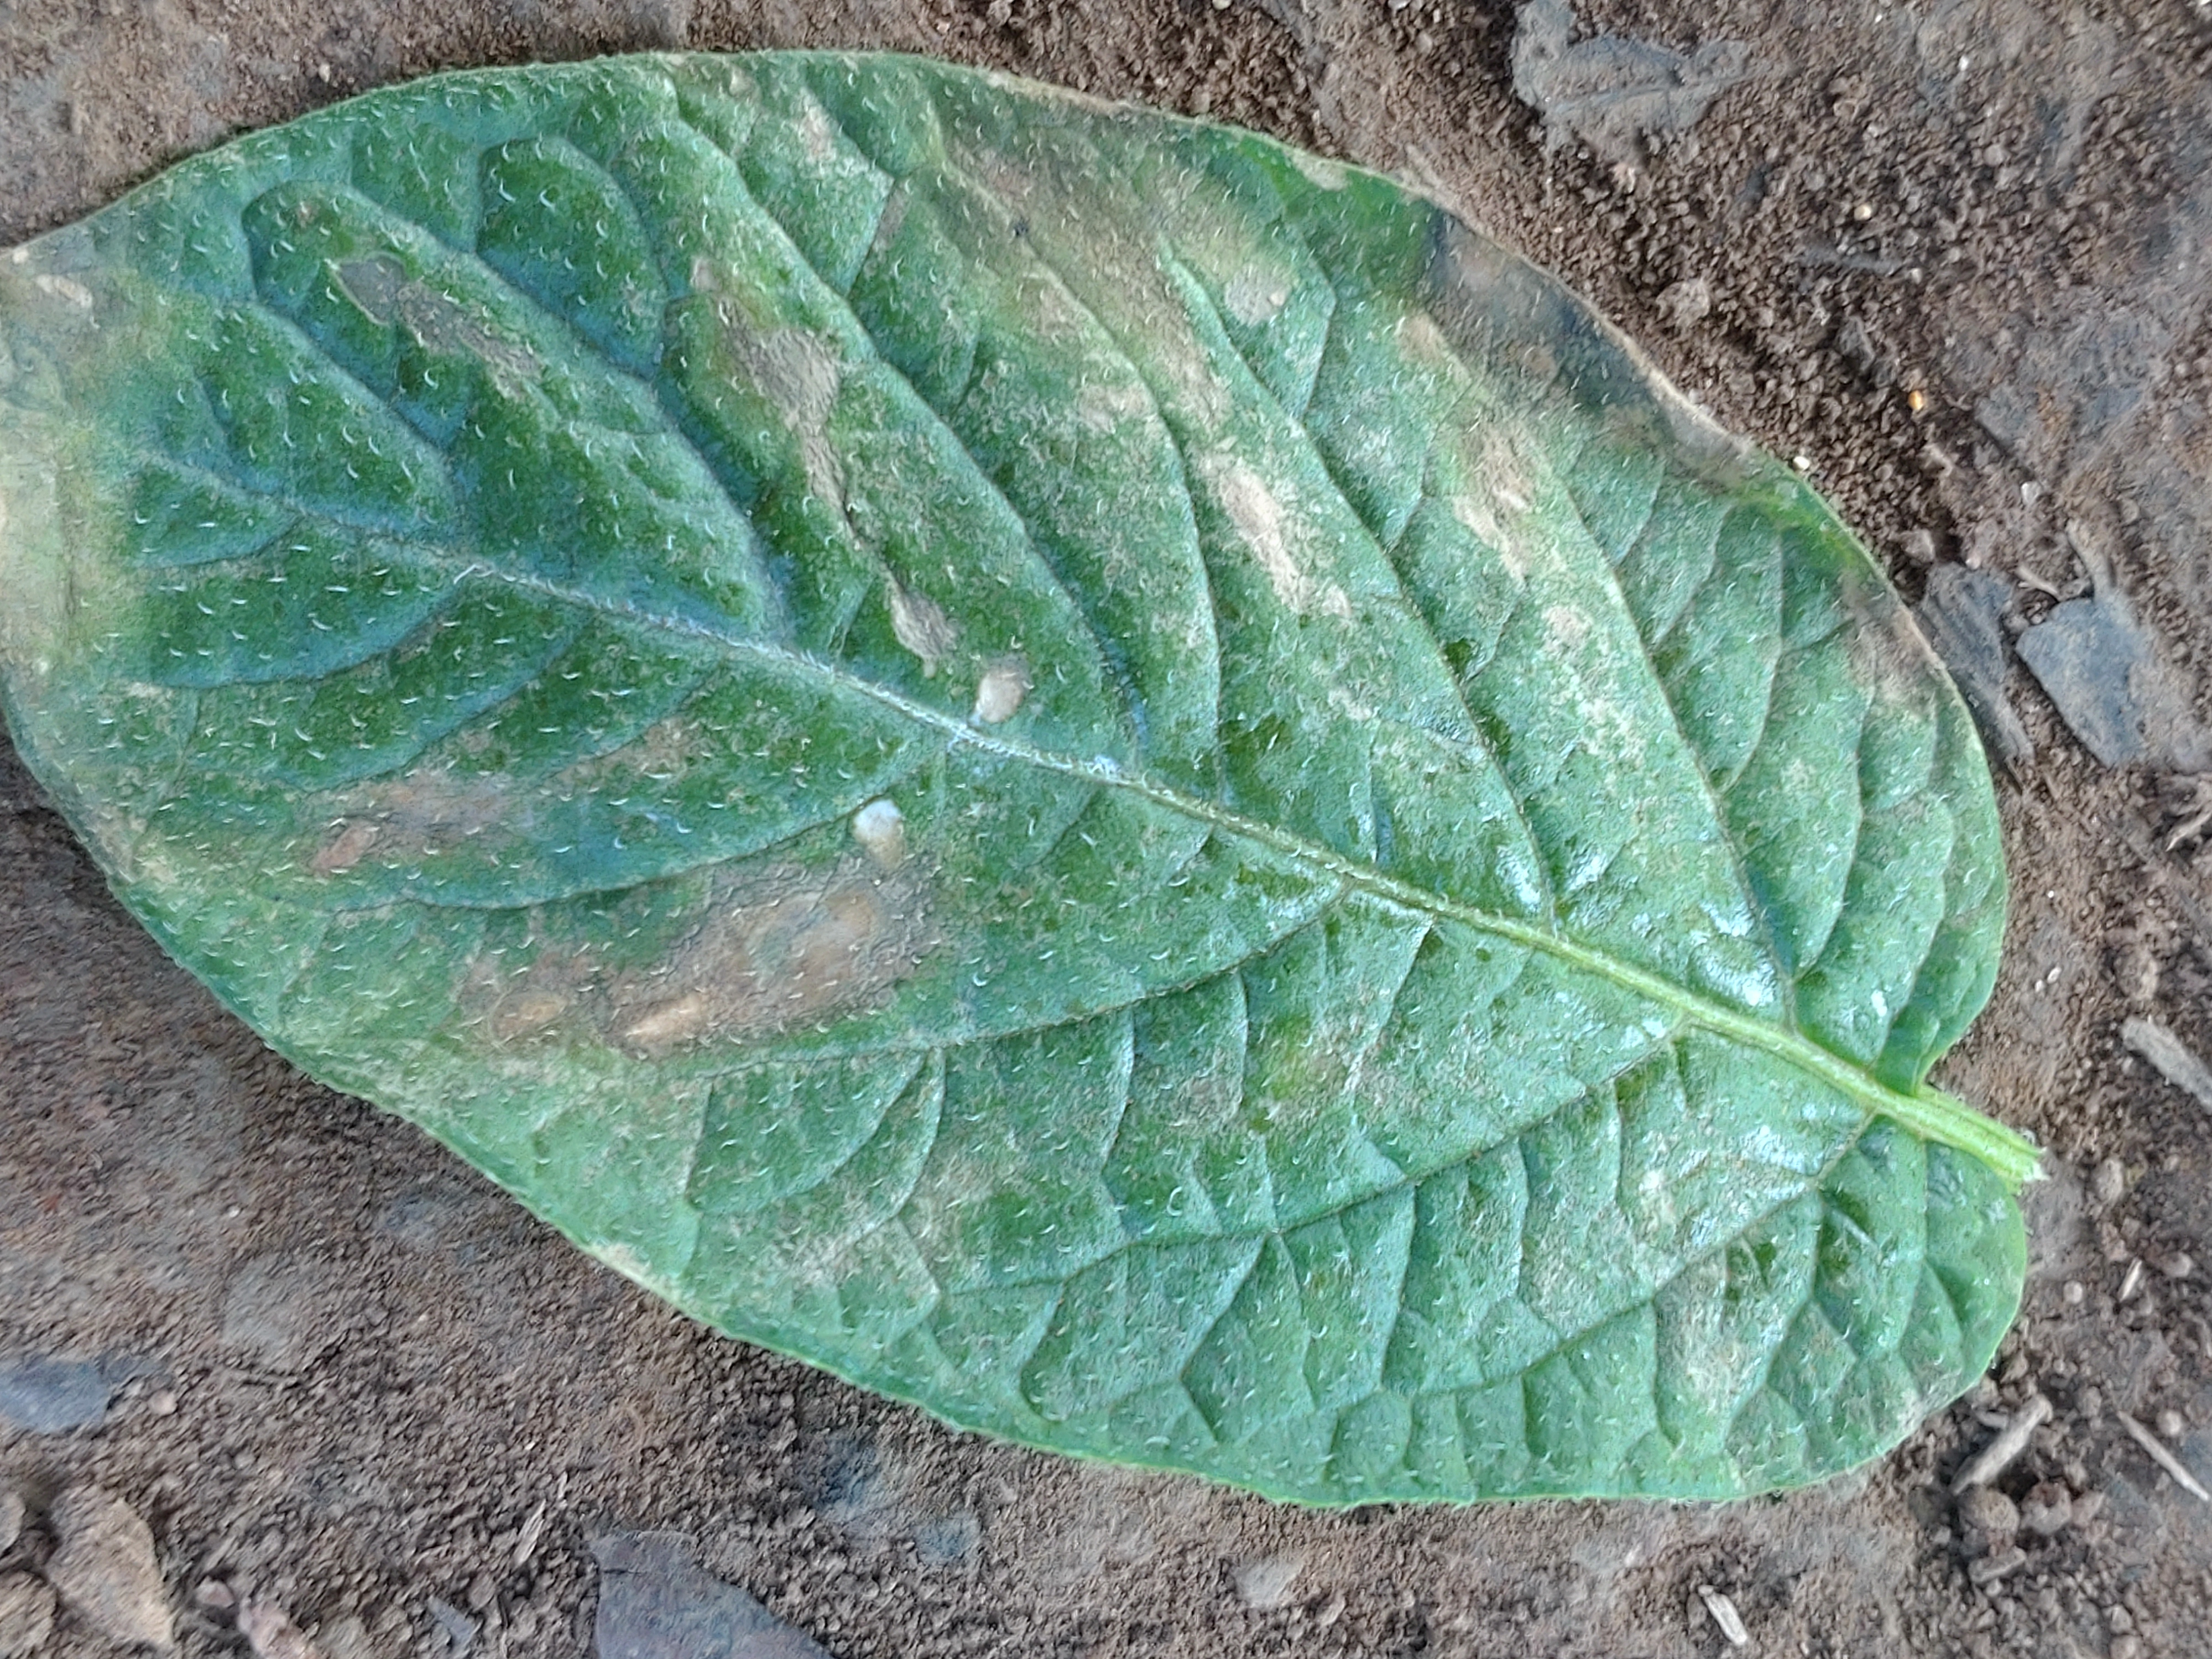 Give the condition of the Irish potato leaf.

early blight
